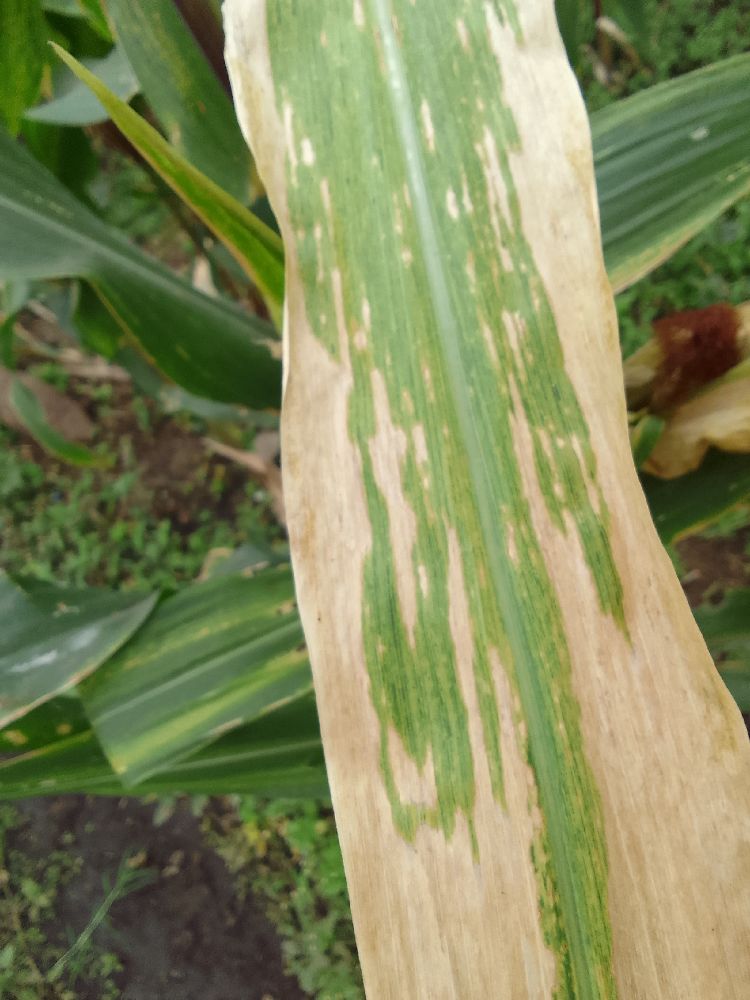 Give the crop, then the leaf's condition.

maize, maize lethal necrosis
